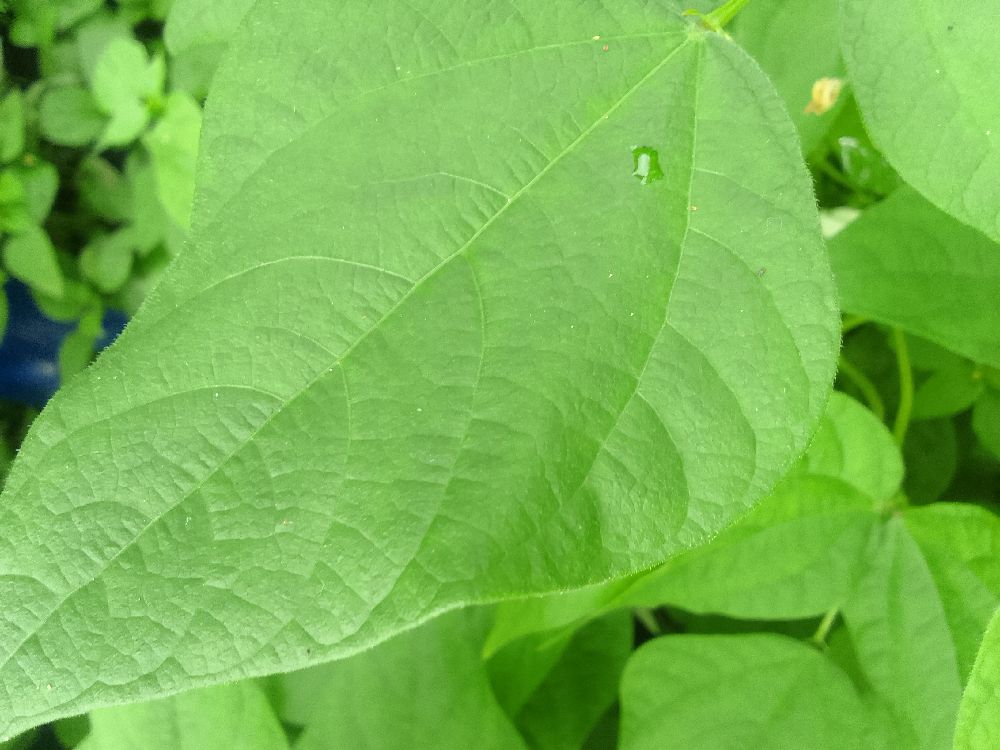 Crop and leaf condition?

common bean, healthy
